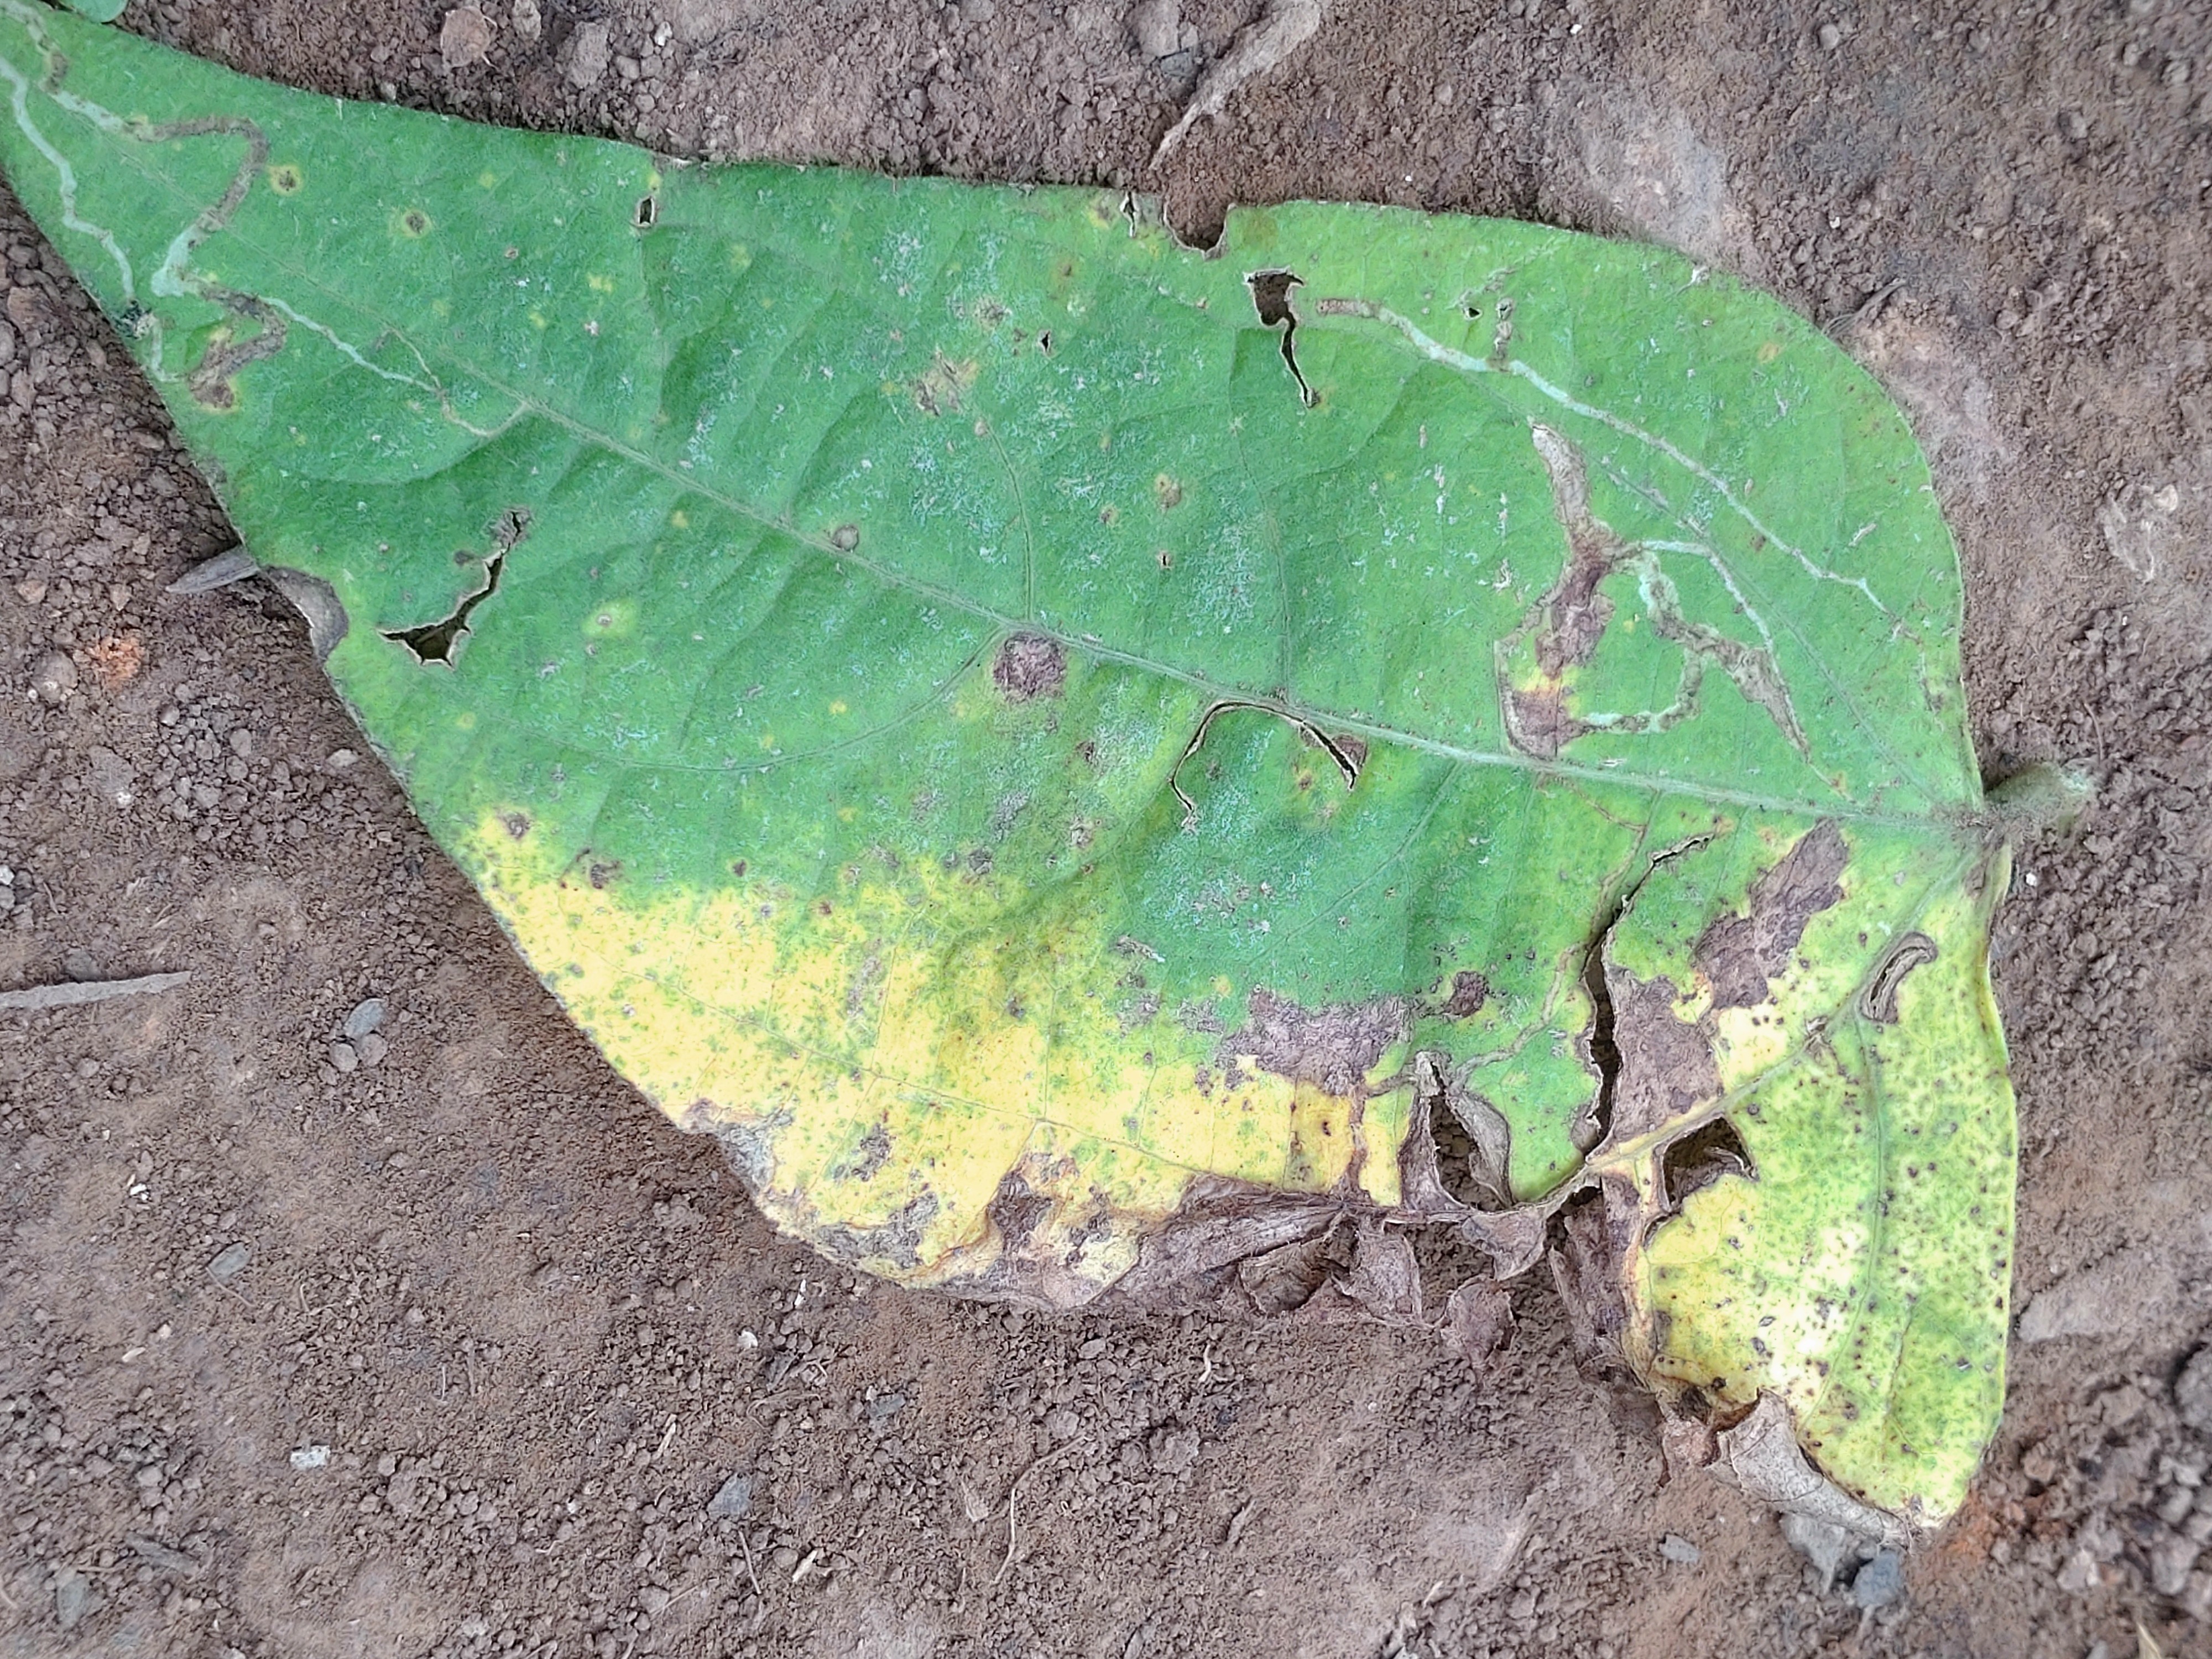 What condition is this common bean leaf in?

anthracnose
